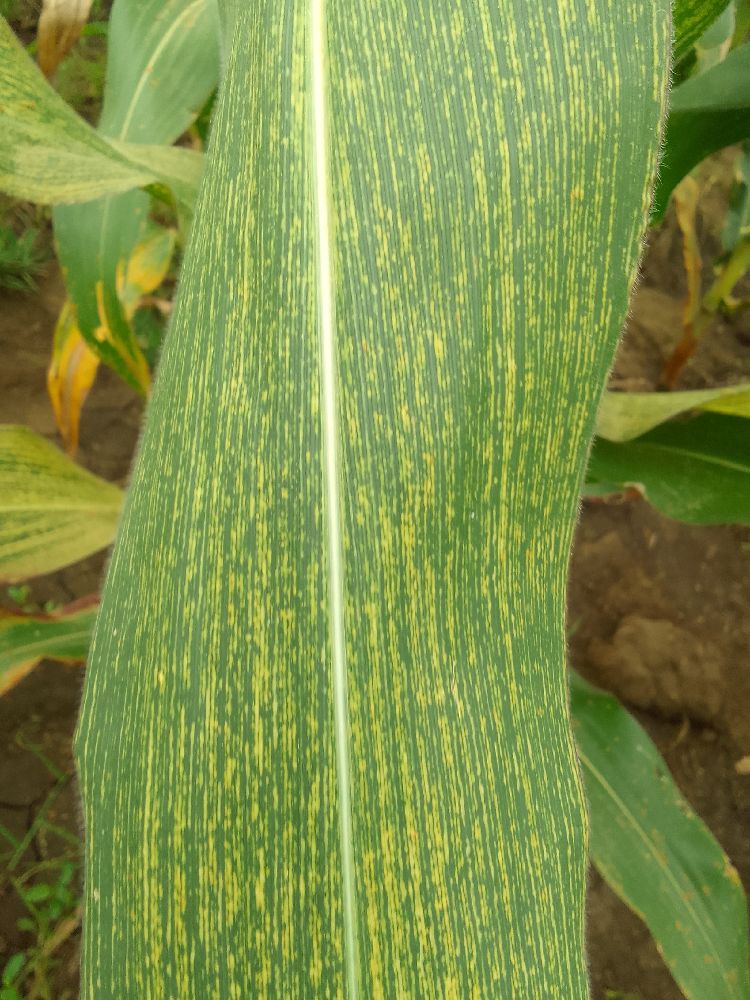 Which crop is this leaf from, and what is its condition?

maize, maize streak virus
